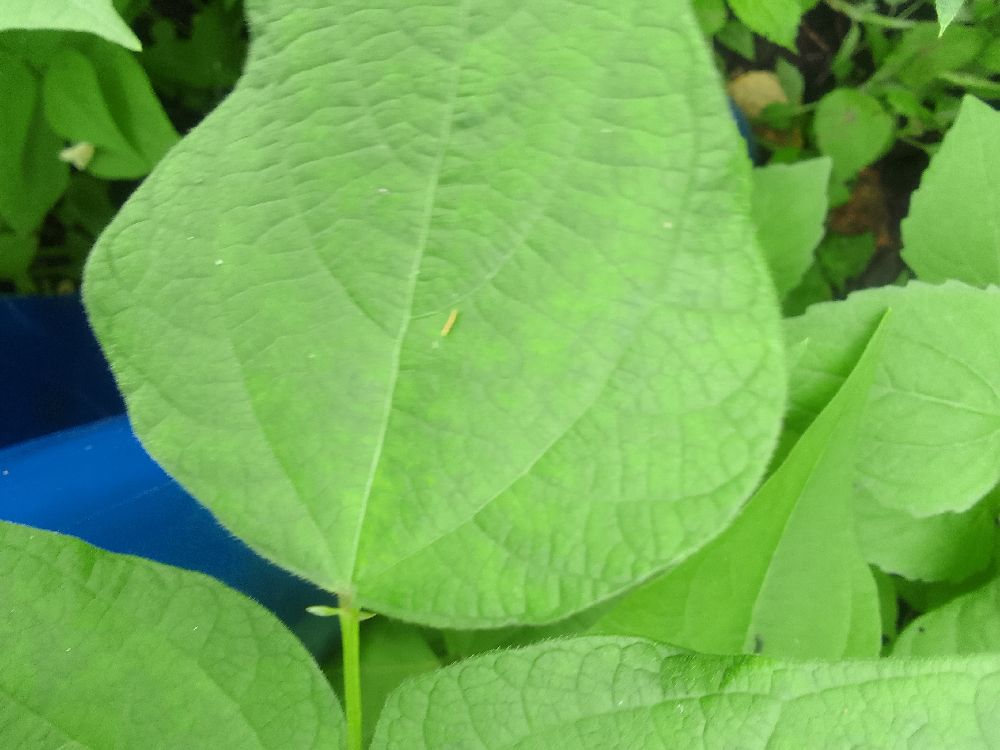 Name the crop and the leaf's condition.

common bean, healthy
